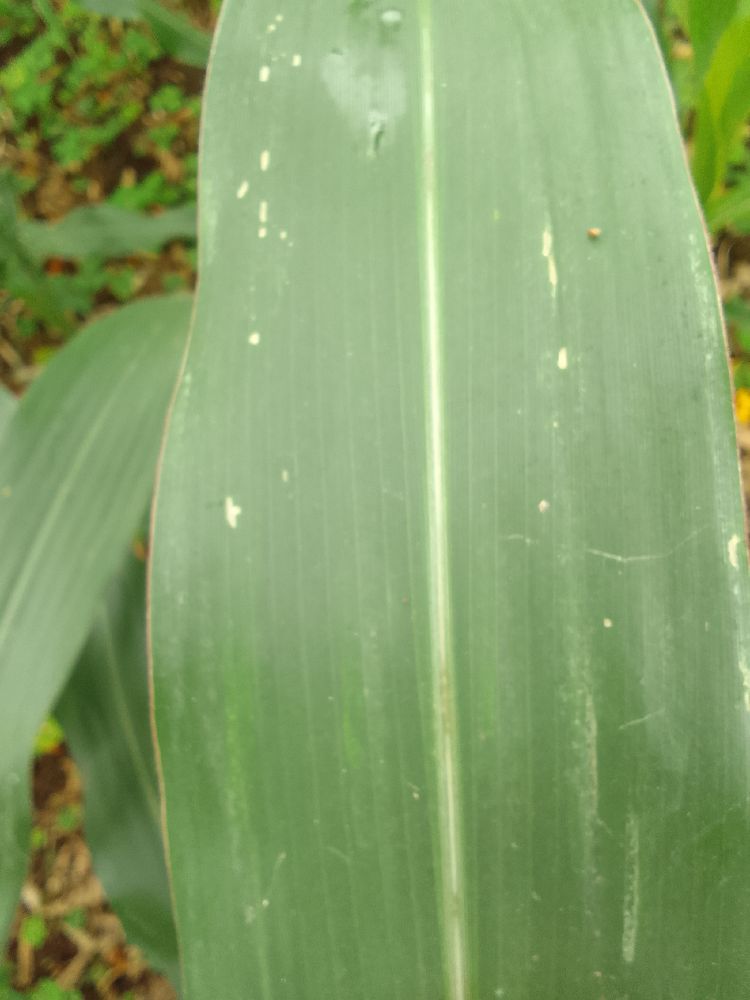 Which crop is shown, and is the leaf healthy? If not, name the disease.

maize, healthy
